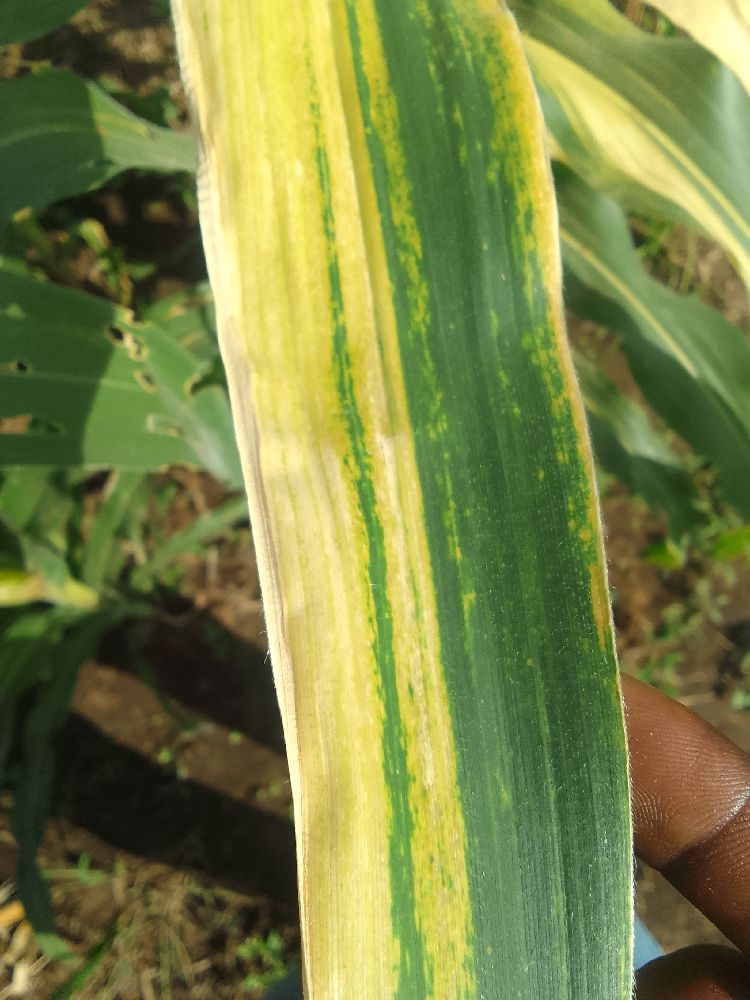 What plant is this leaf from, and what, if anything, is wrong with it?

maize, maize lethal necrosis
